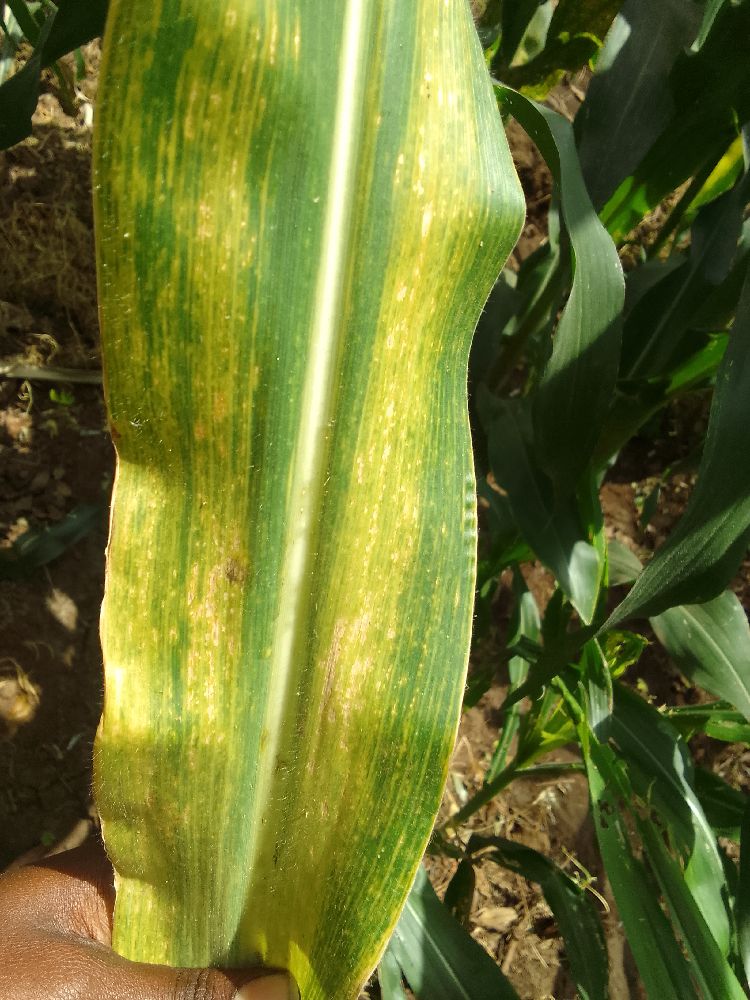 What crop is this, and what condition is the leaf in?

maize, maize lethal necrosis
